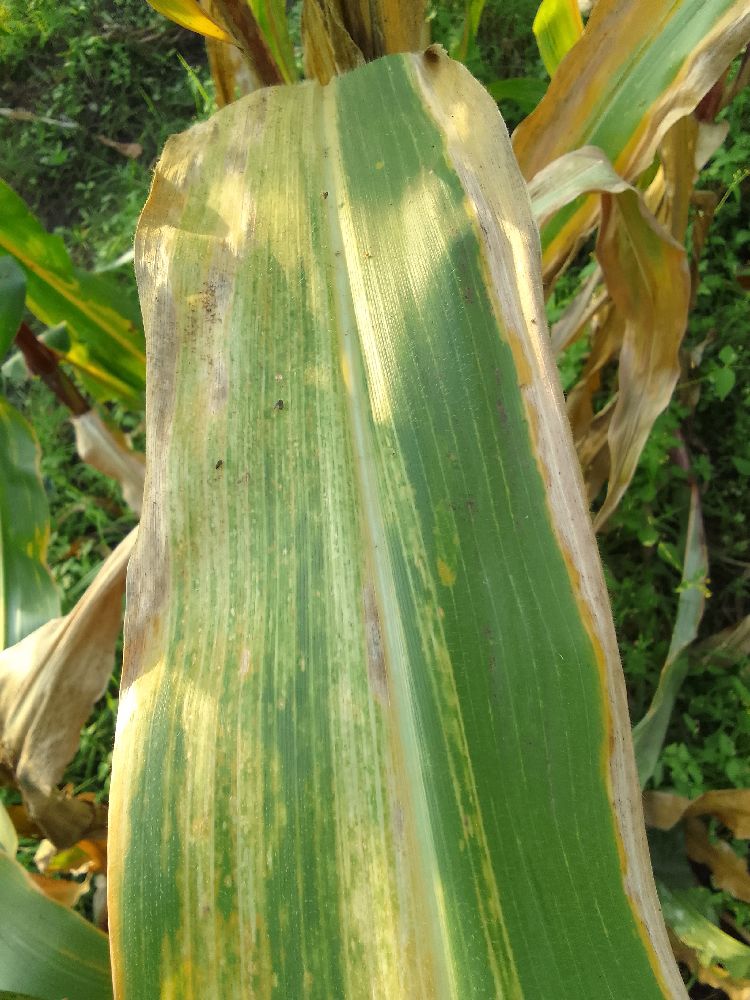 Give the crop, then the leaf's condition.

maize, maize lethal necrosis
